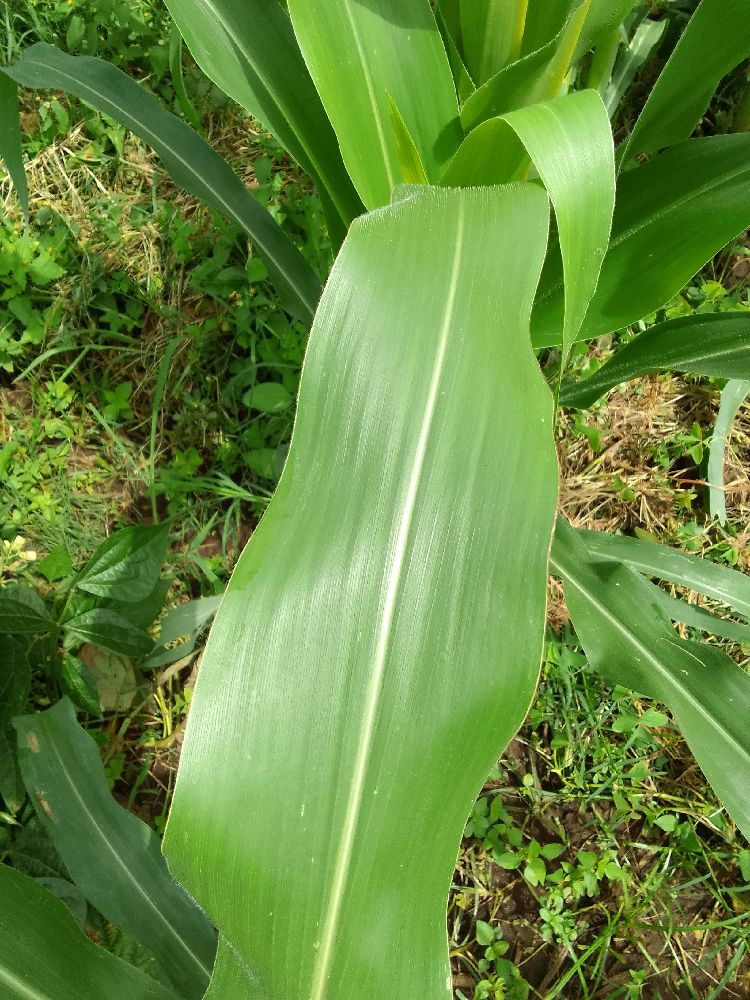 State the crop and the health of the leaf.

maize, healthy
